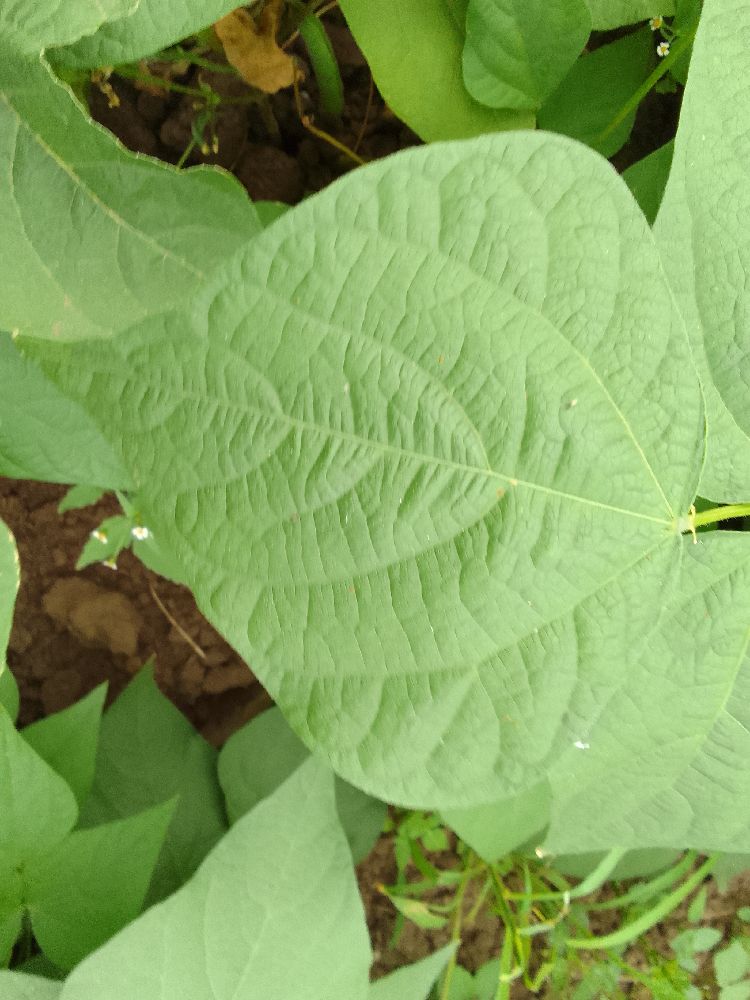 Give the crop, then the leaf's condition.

common bean, healthy
